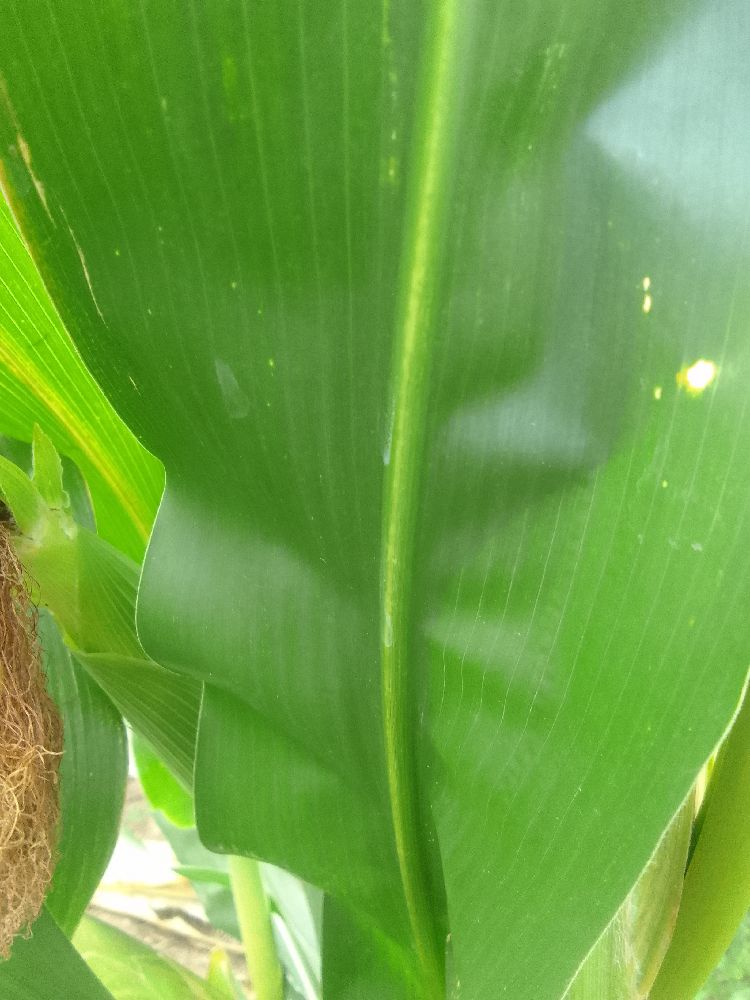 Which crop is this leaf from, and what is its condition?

maize, healthy
